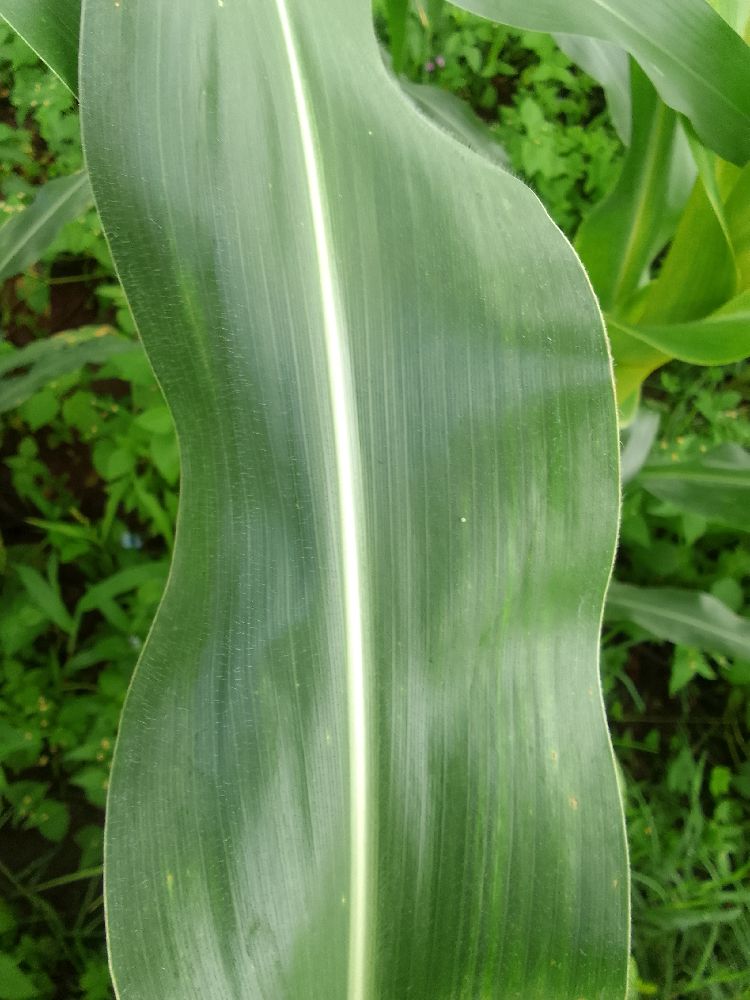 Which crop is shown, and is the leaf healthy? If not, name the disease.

maize, healthy
